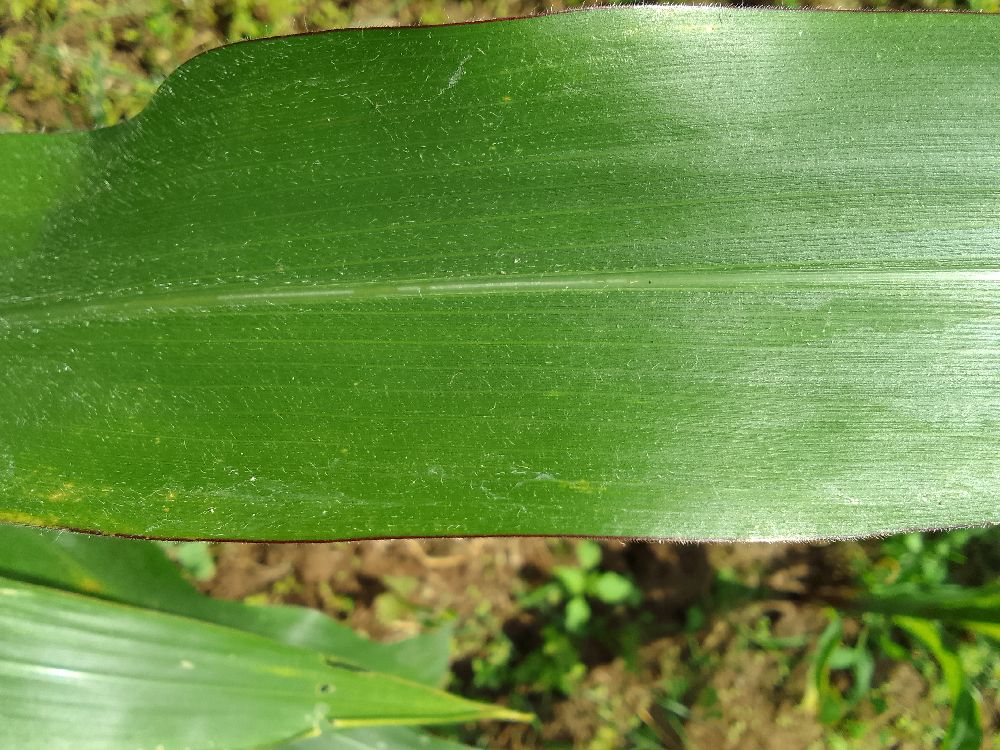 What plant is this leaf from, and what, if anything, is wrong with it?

maize, healthy
